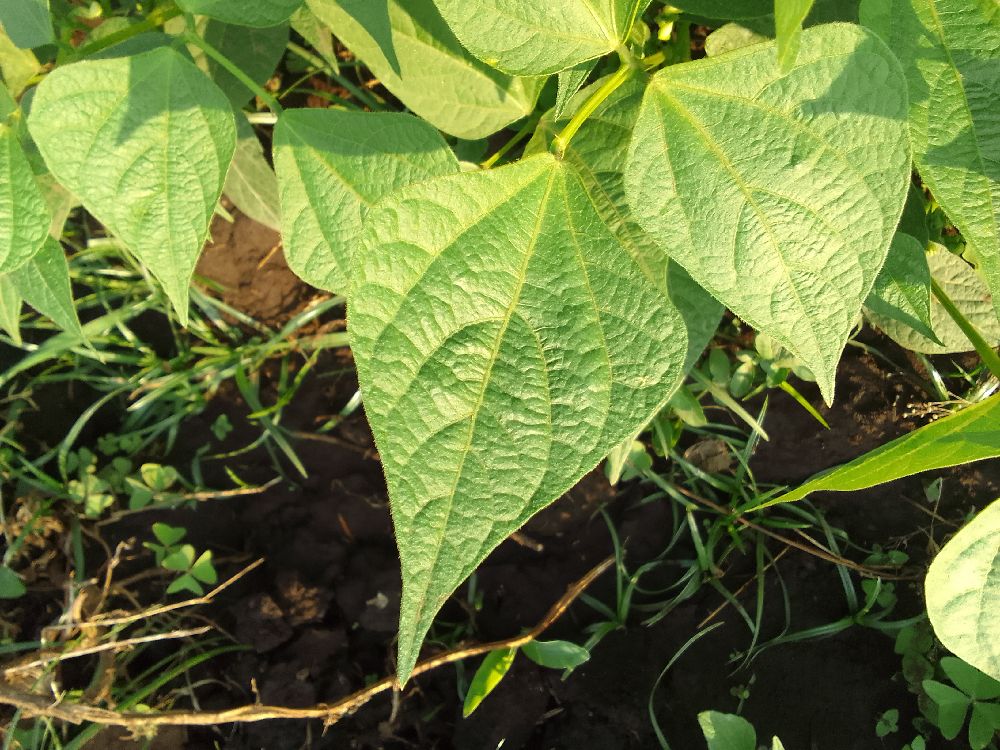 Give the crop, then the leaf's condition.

common bean, healthy
